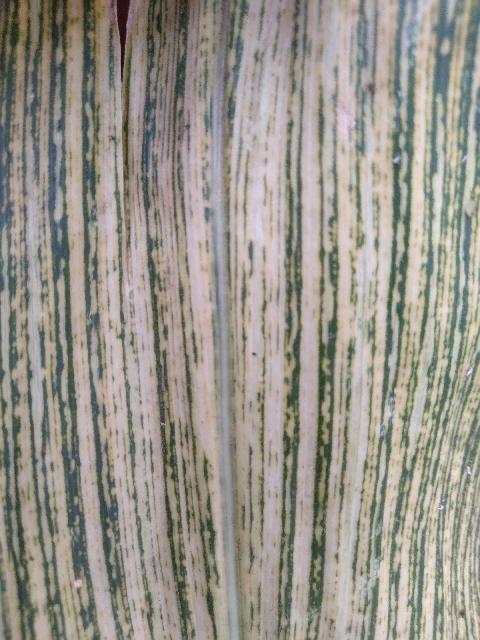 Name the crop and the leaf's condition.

maize, maize streak virus
